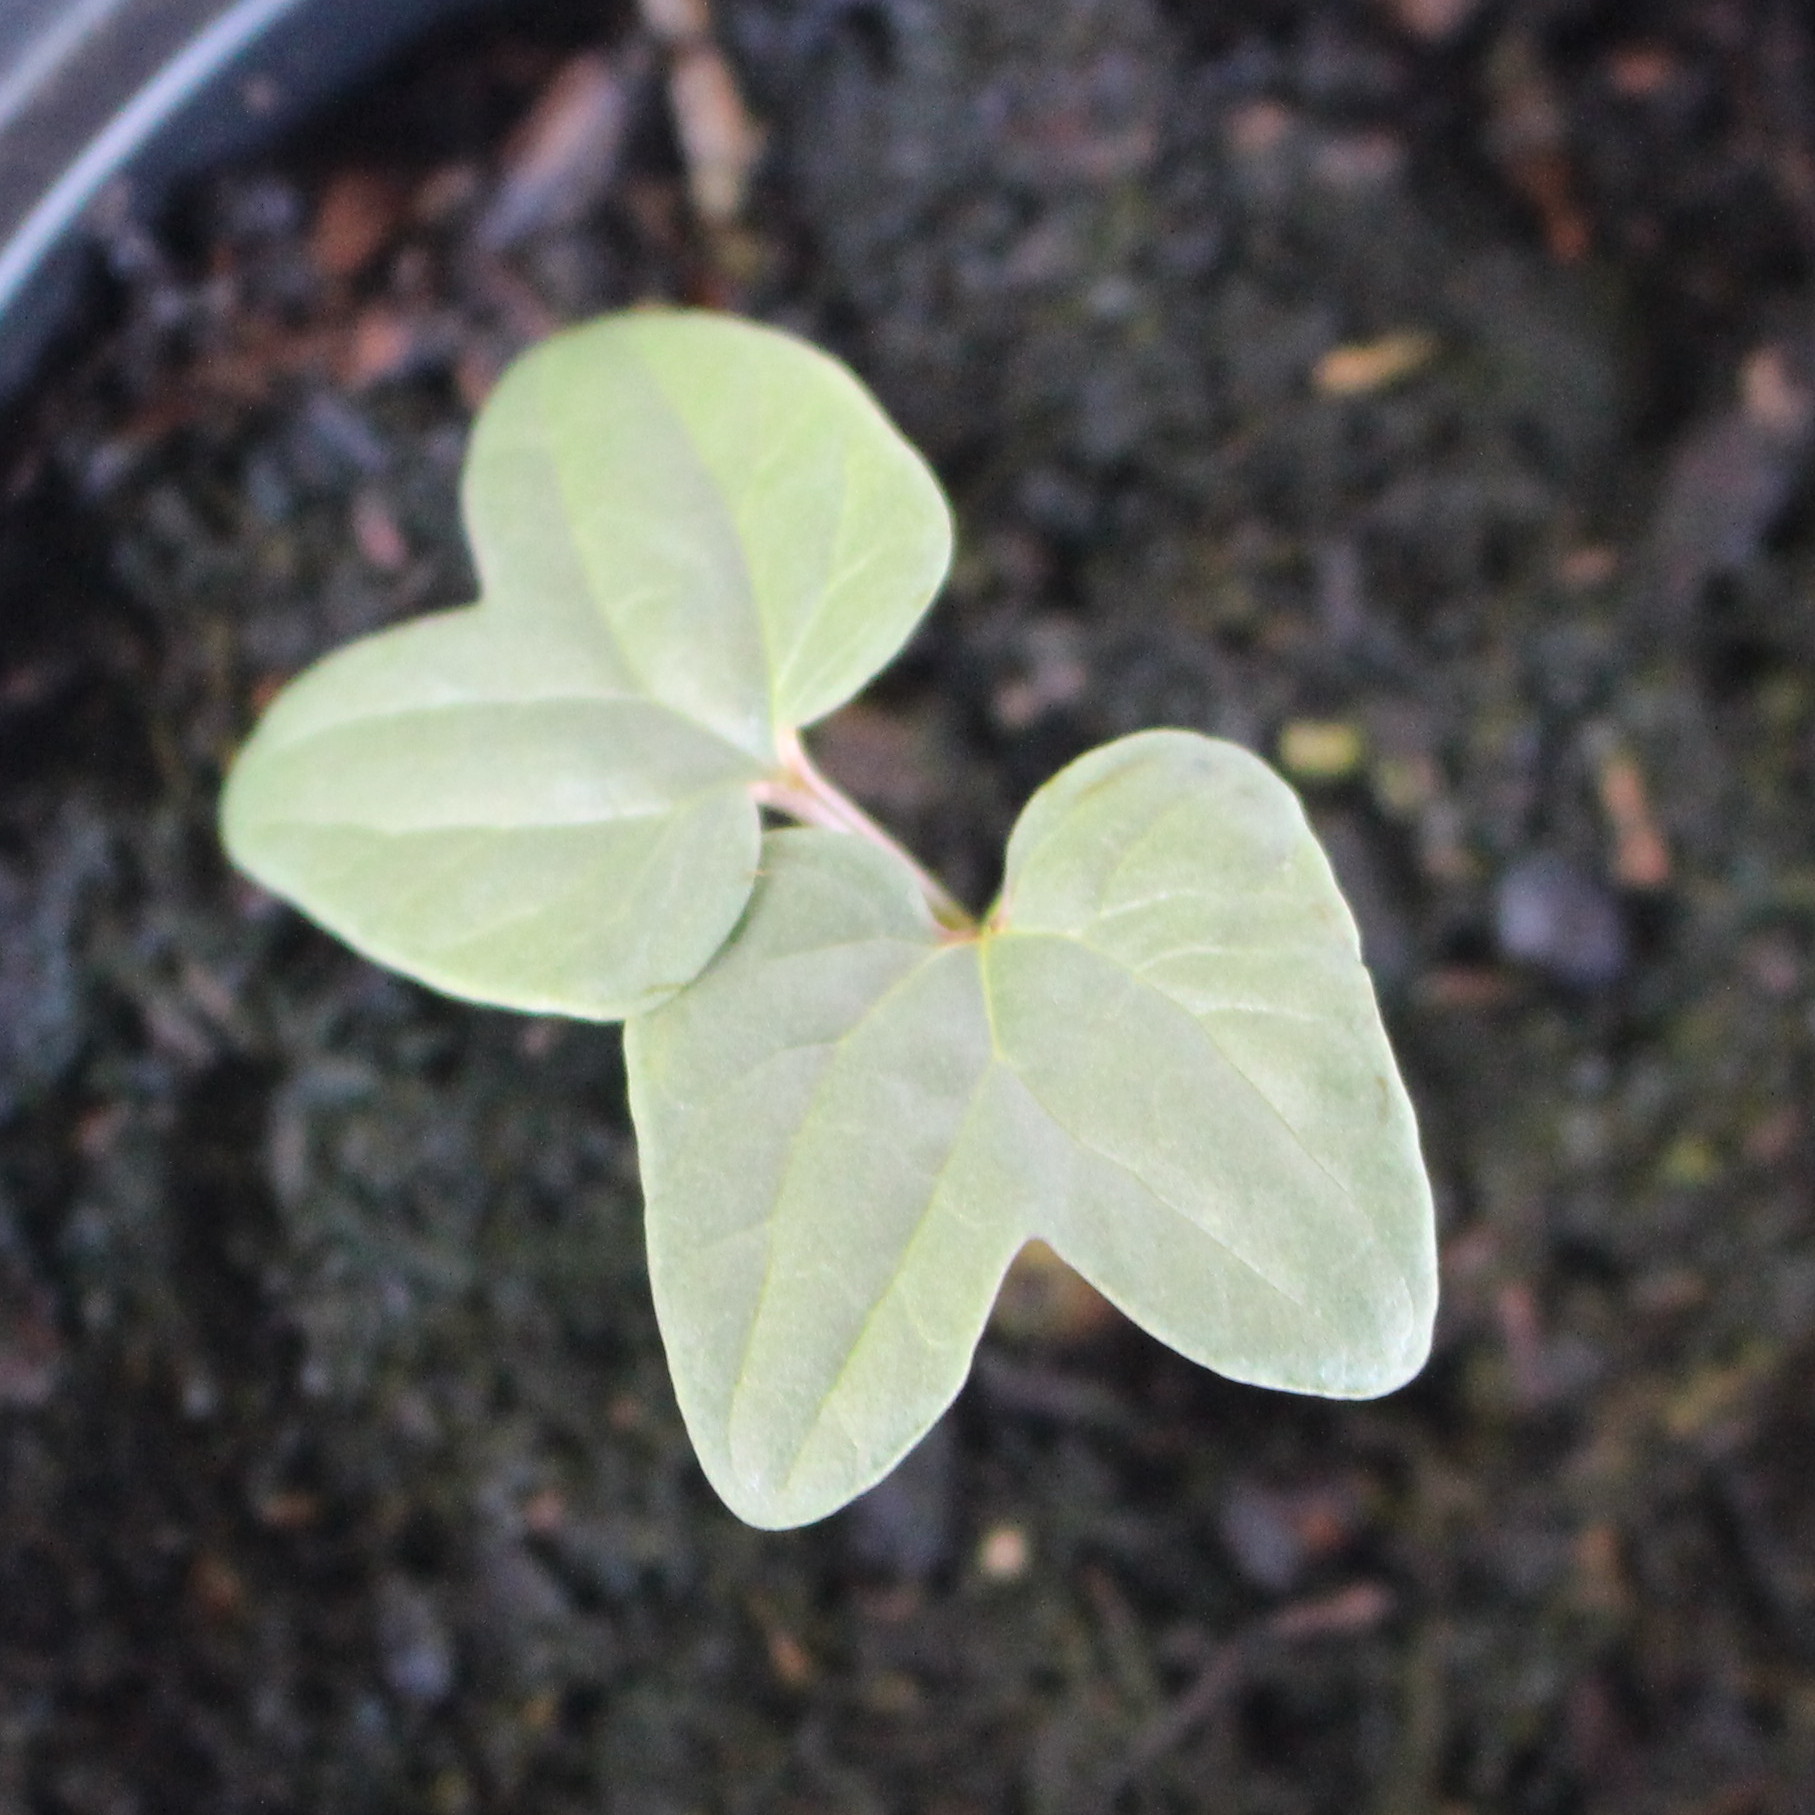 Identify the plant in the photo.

Convolvulus arvensis
